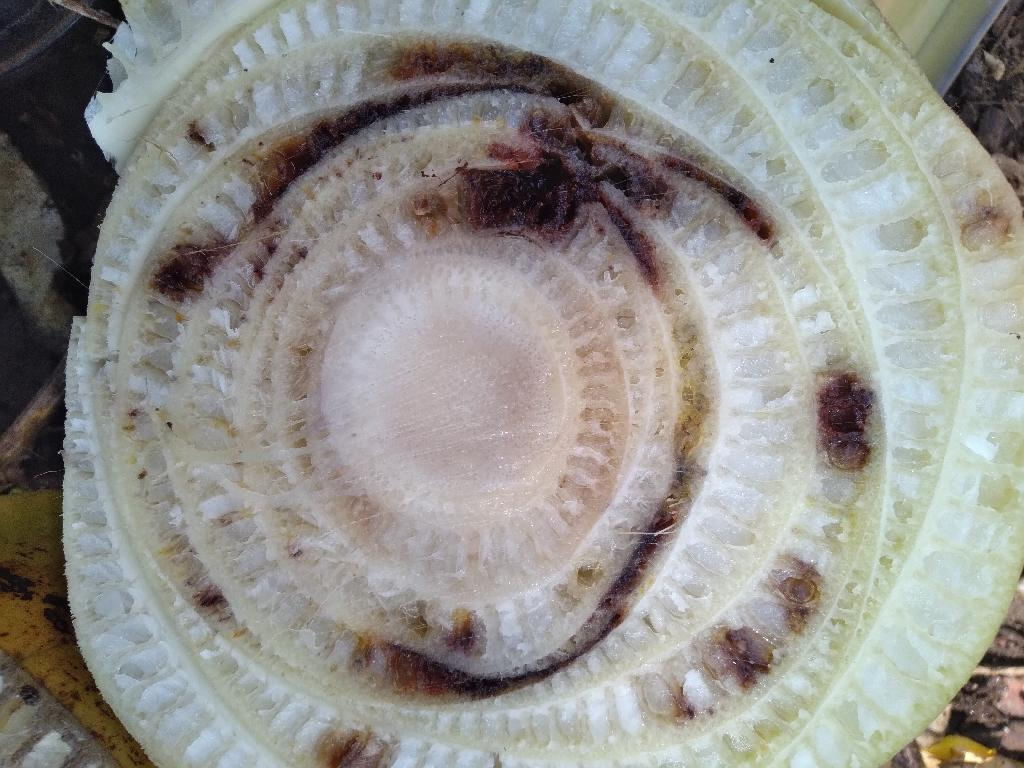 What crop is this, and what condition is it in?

banana, fusarium wilt race 1
